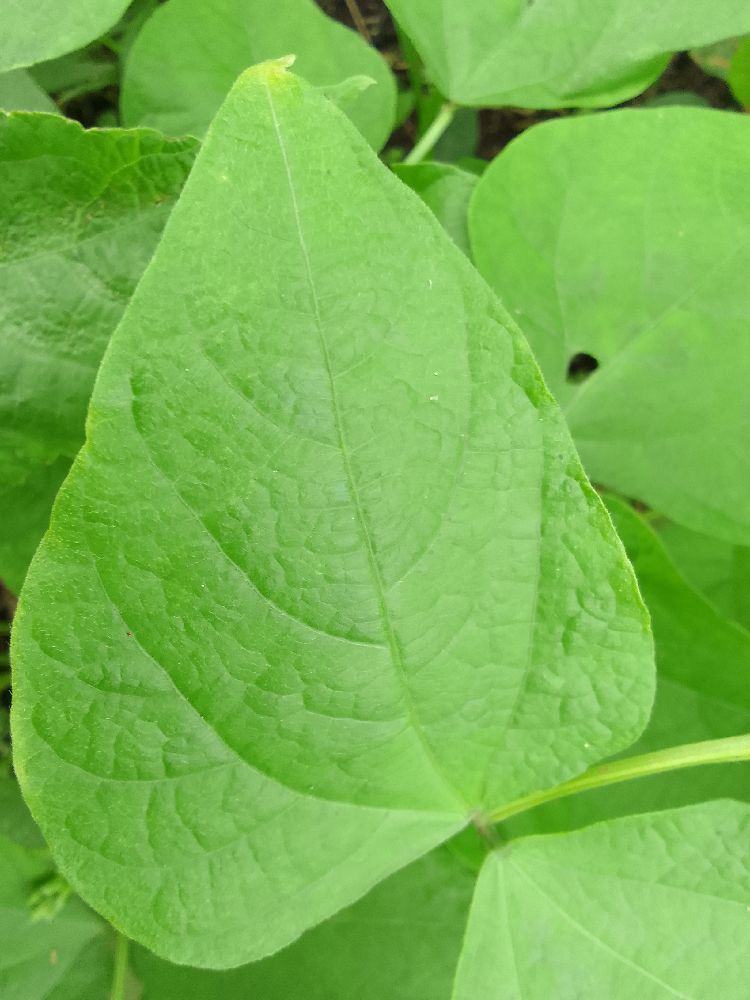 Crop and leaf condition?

common bean, healthy
